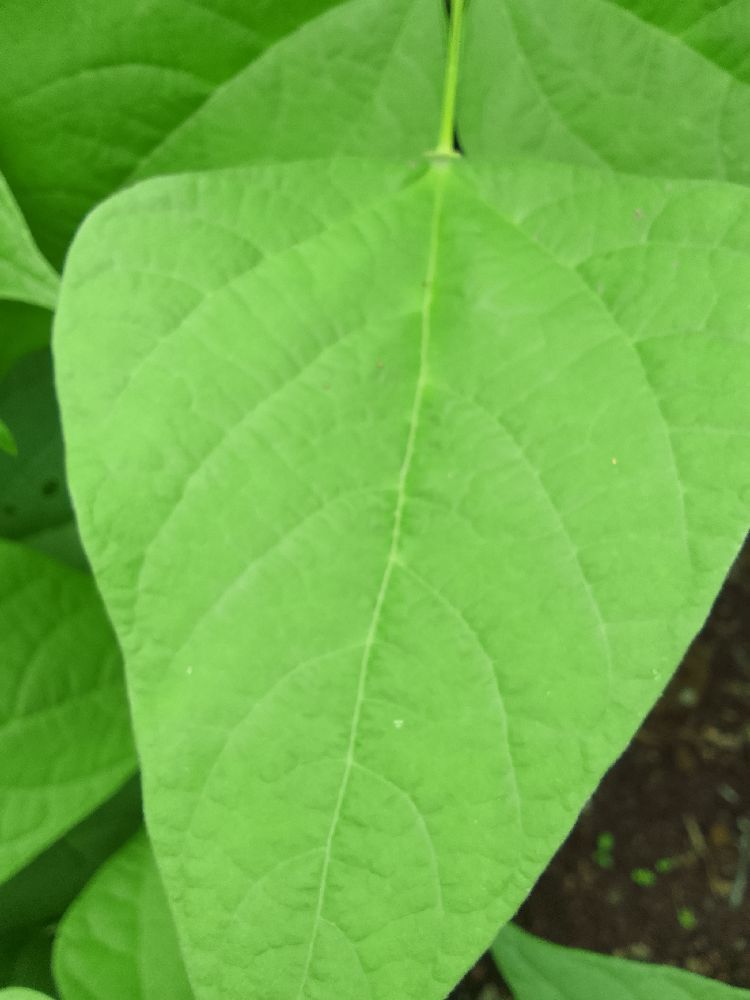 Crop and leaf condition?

common bean, healthy
